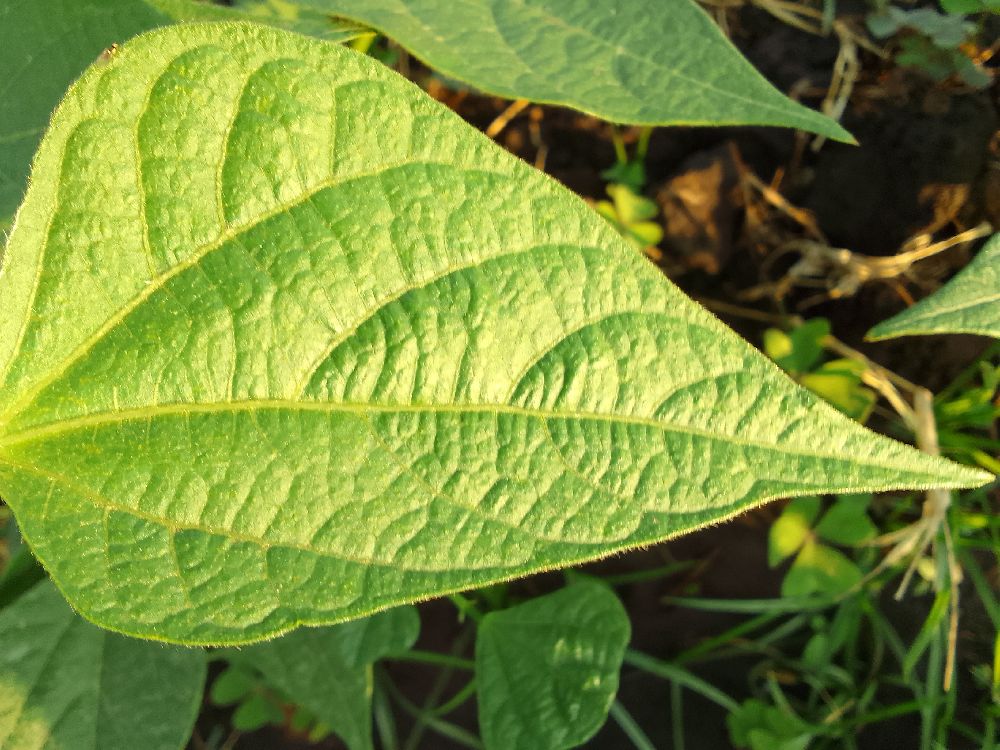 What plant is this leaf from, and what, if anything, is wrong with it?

common bean, healthy
